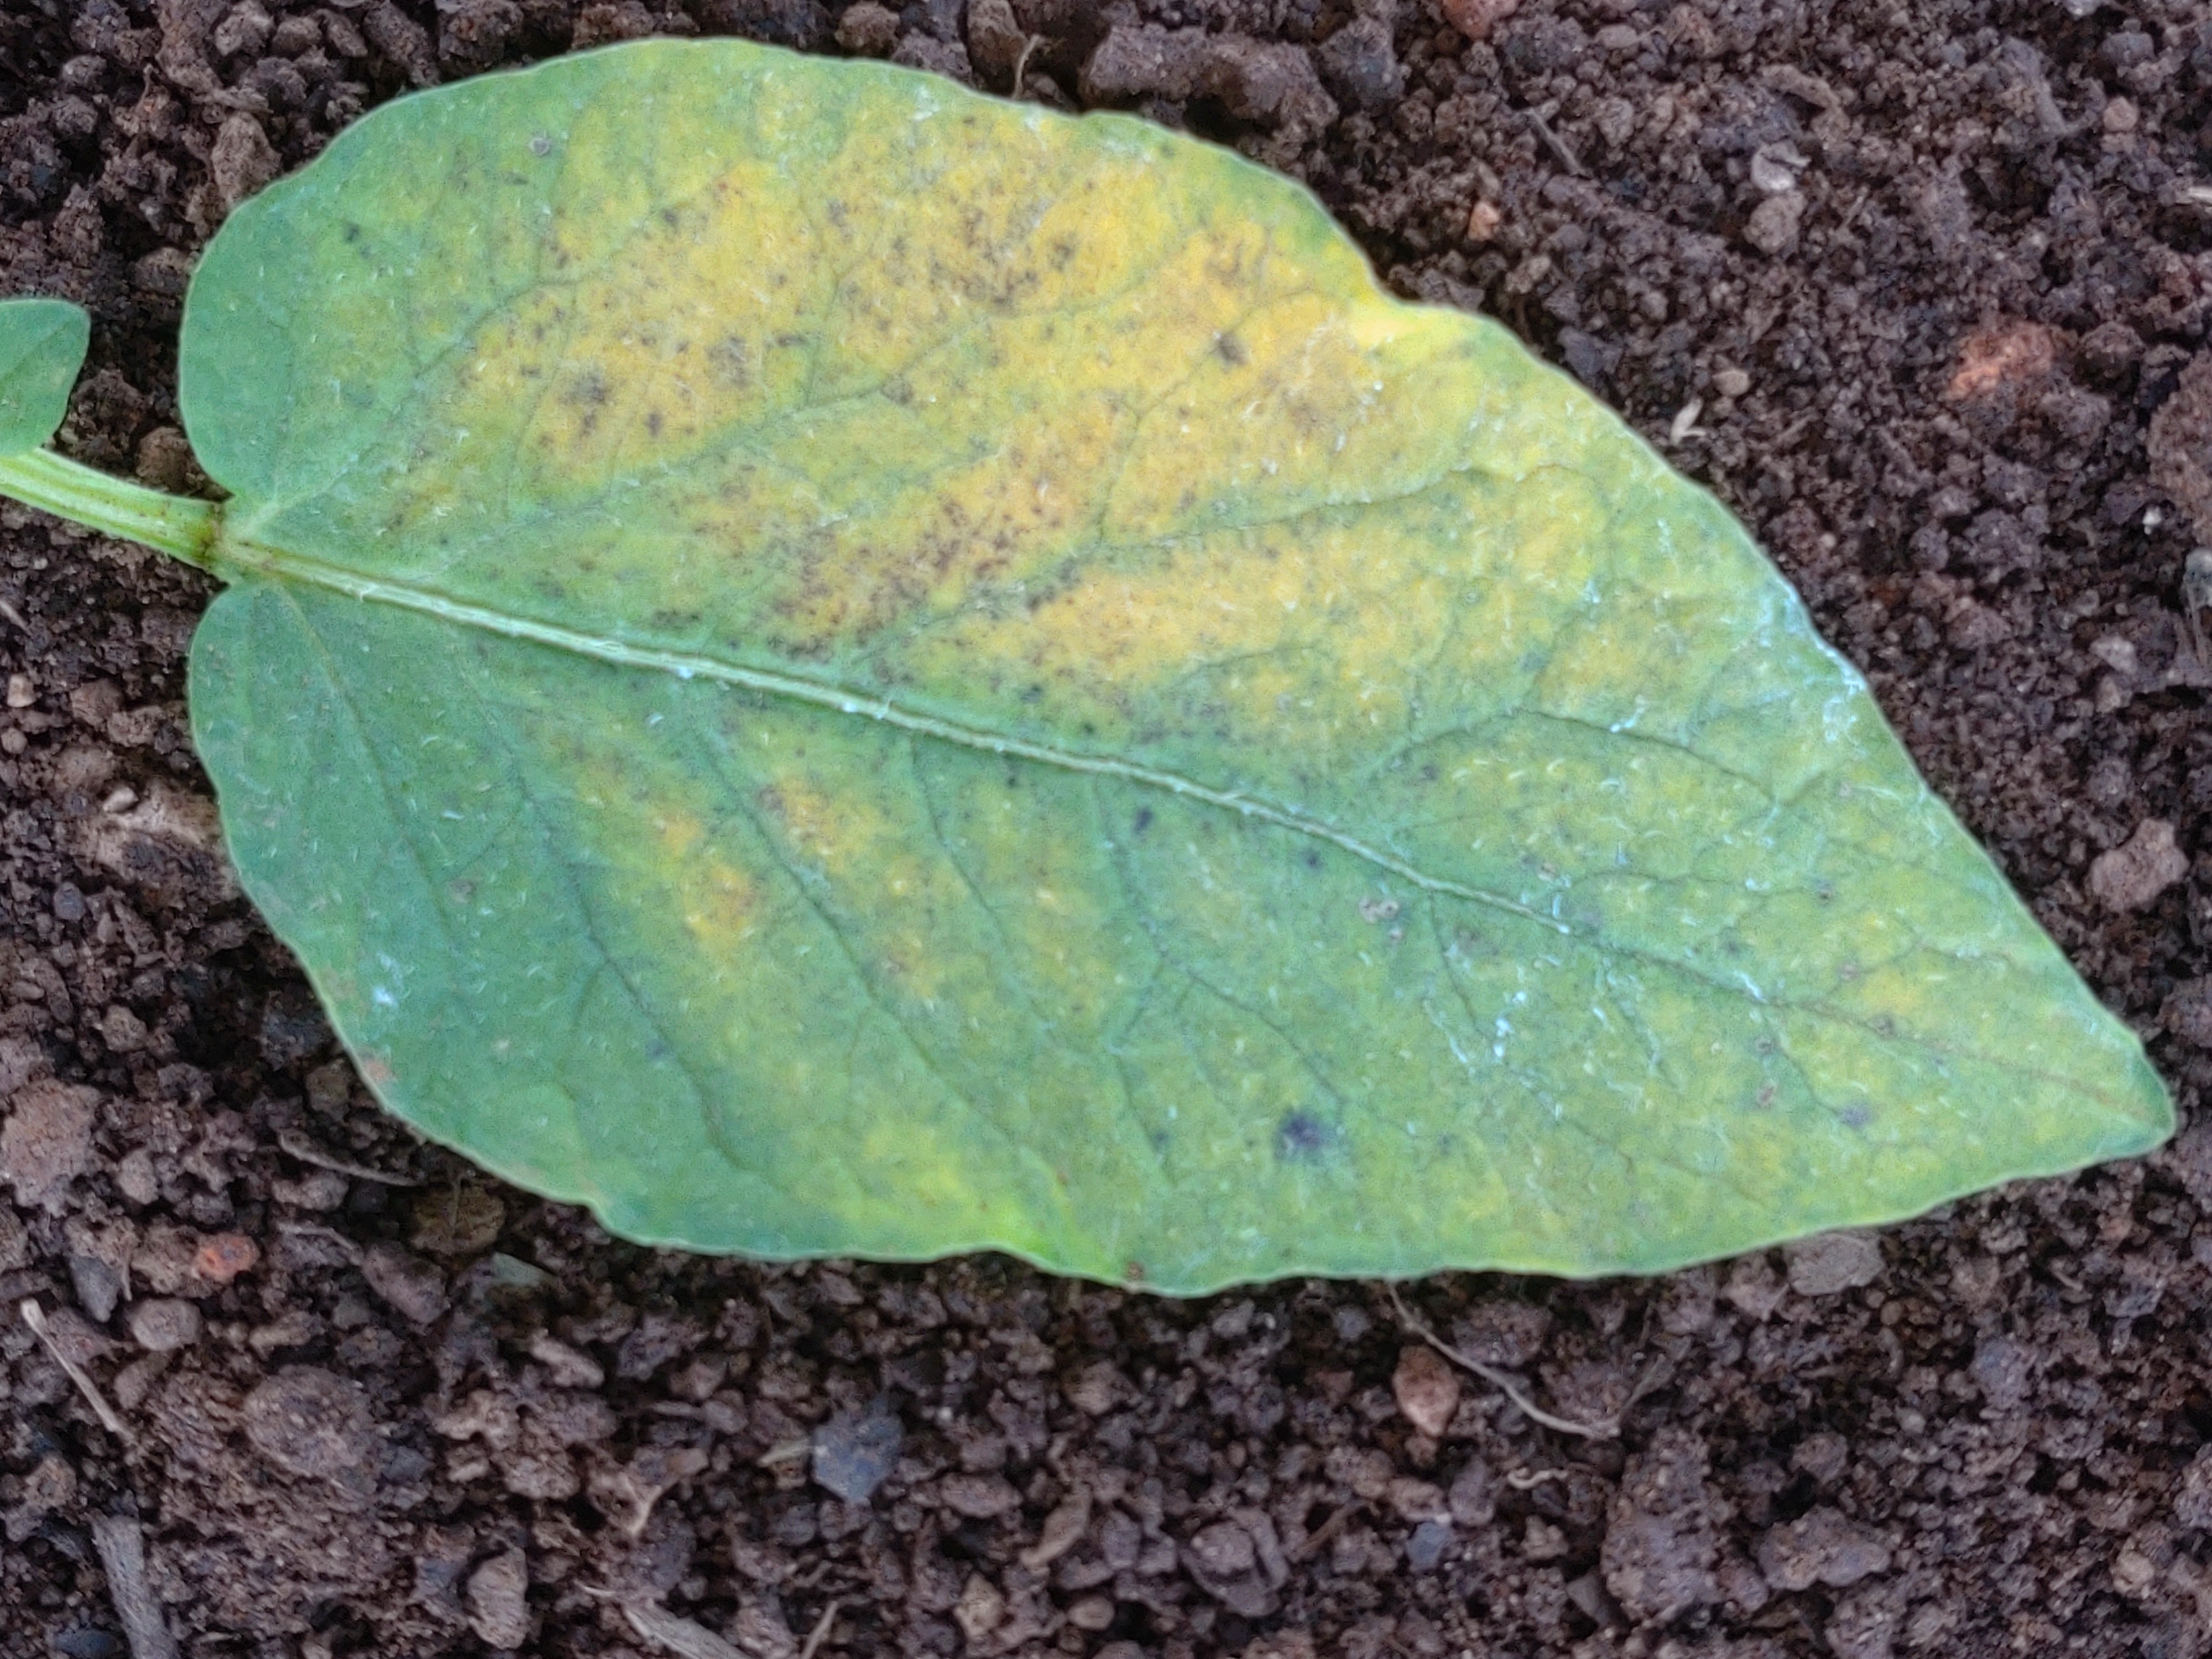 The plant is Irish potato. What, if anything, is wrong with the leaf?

late blight
